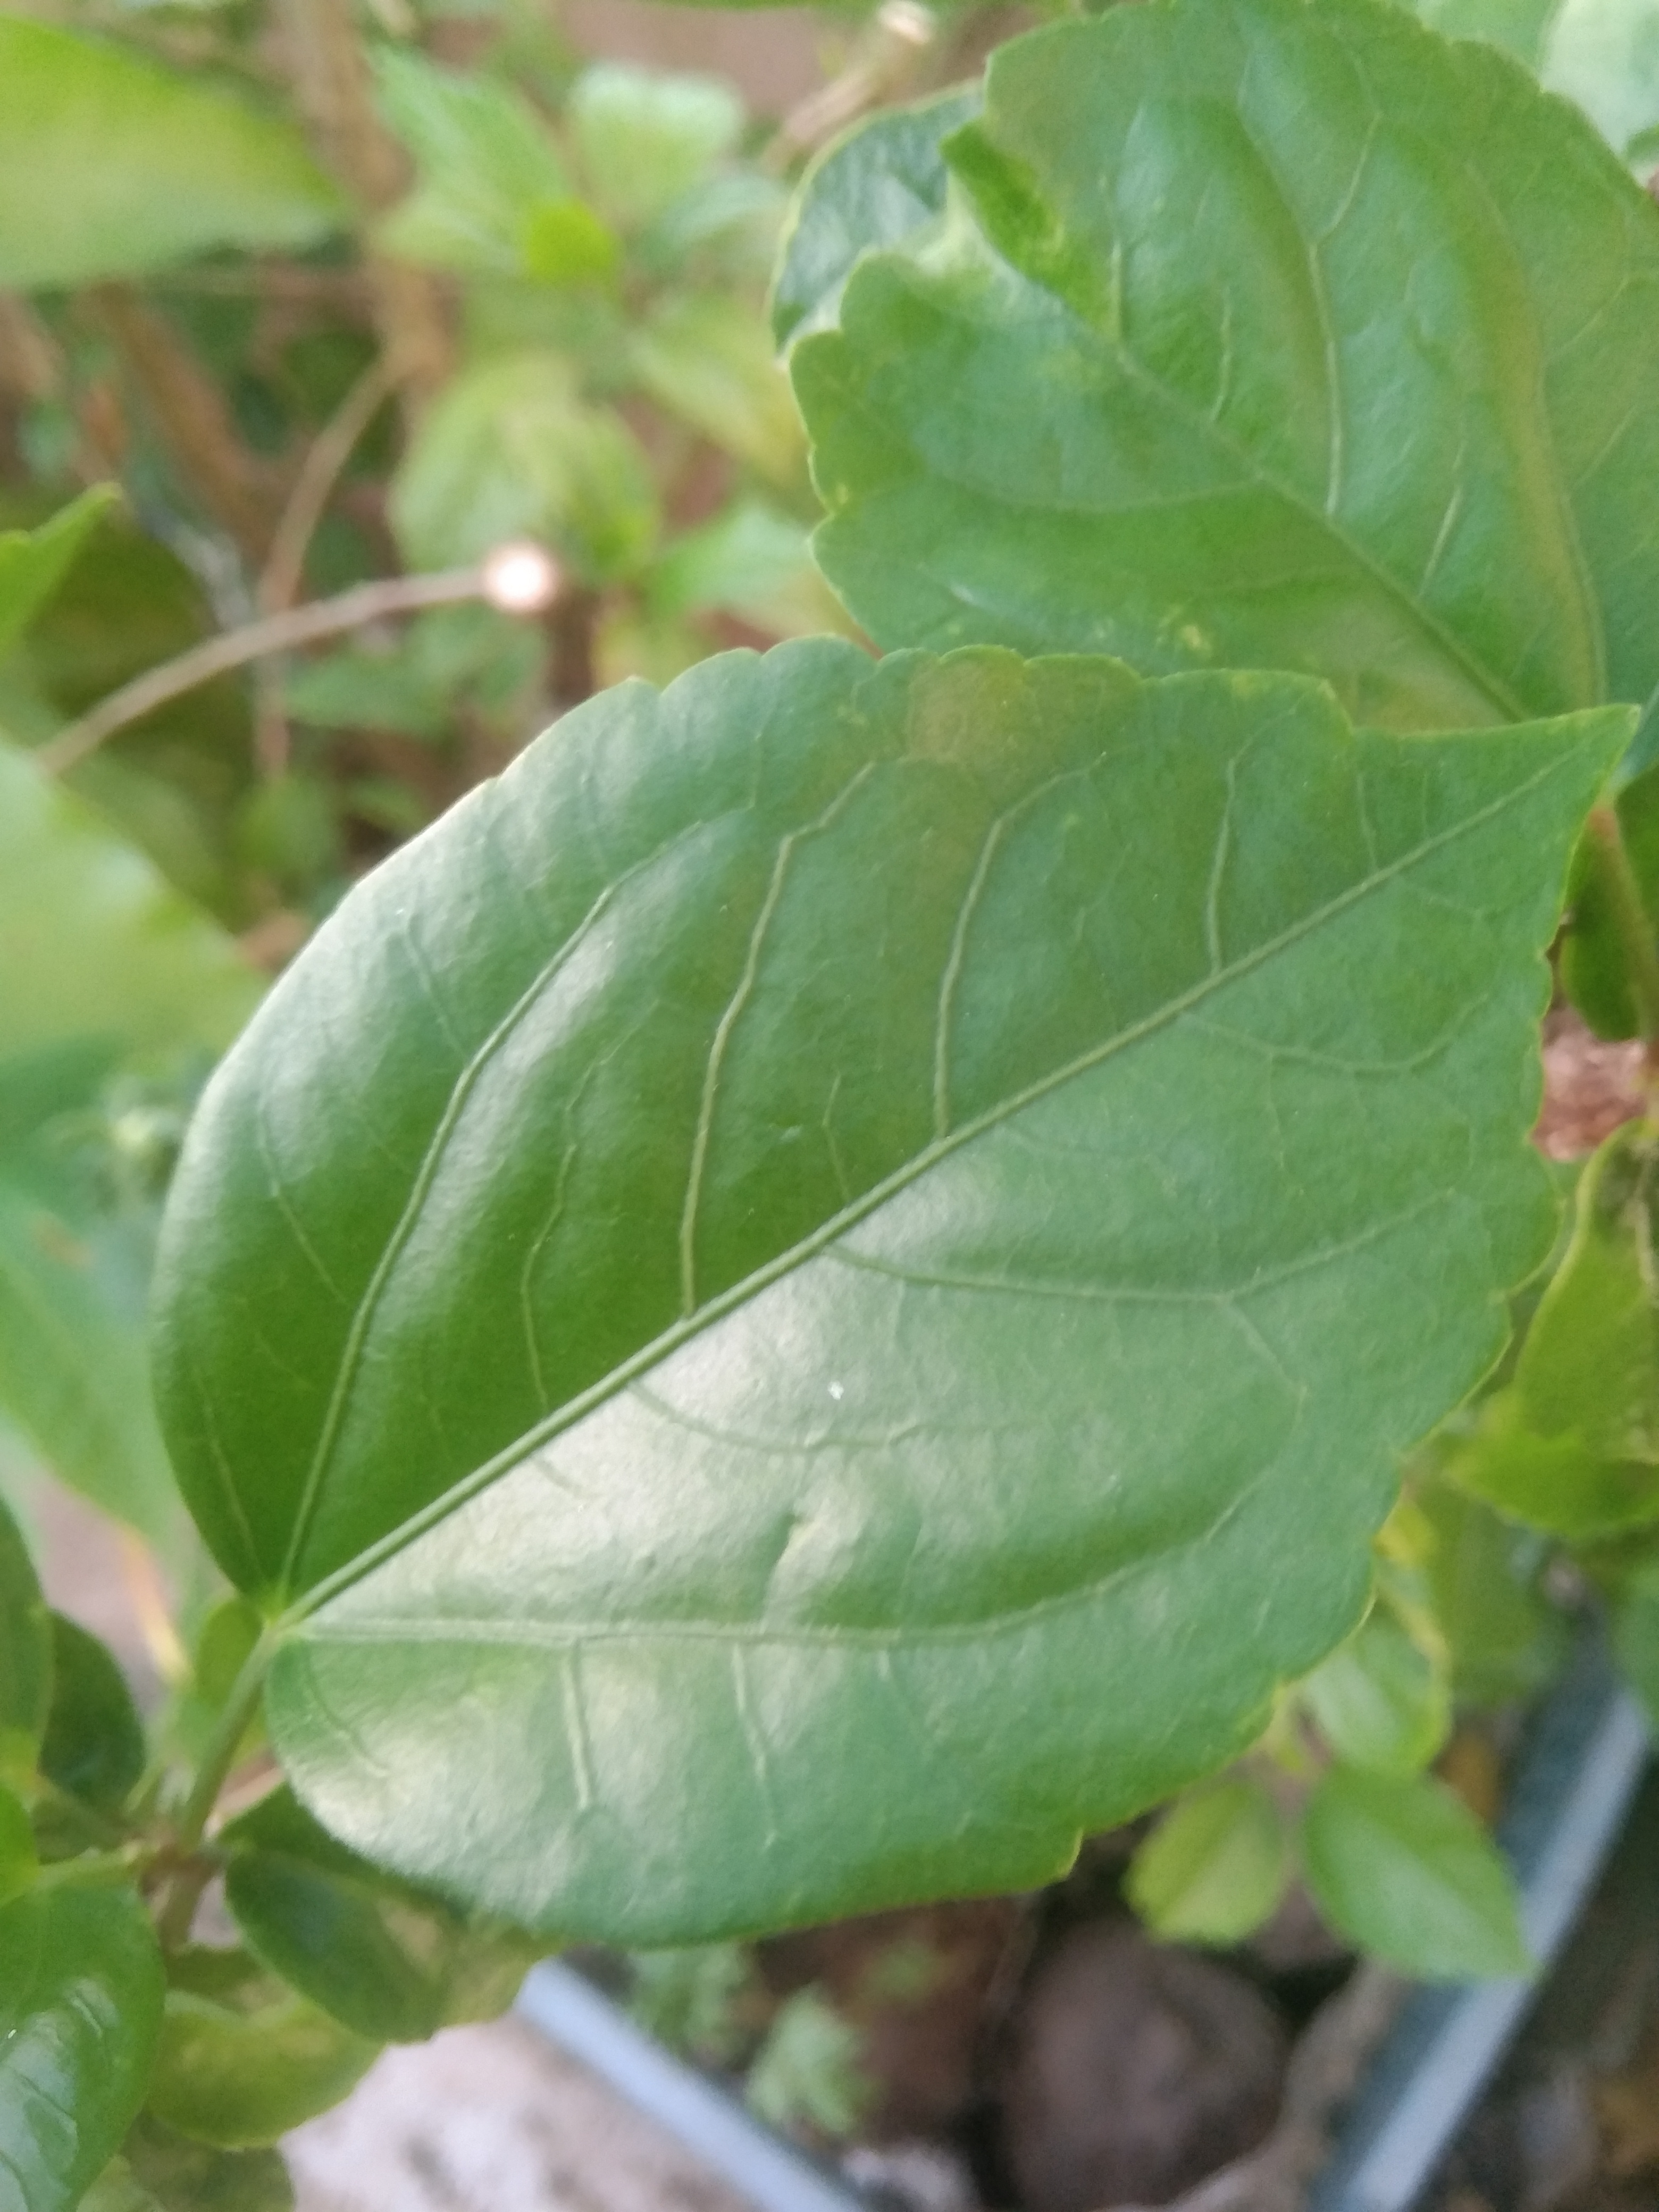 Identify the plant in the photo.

hibiscus
